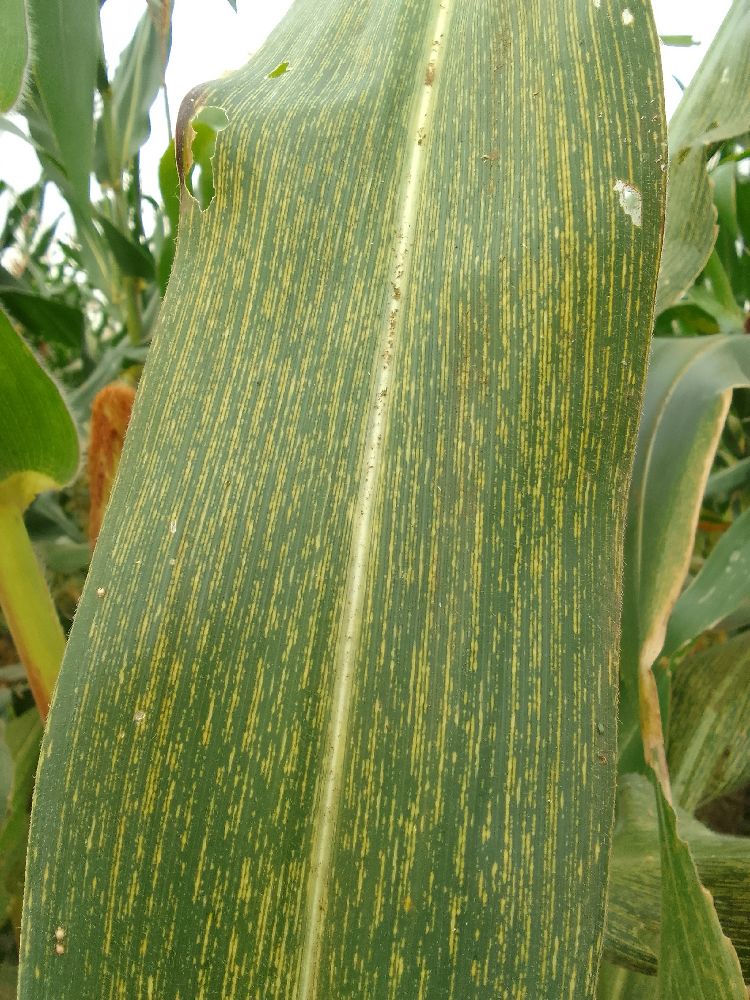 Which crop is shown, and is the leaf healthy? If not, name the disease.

maize, maize streak virus
